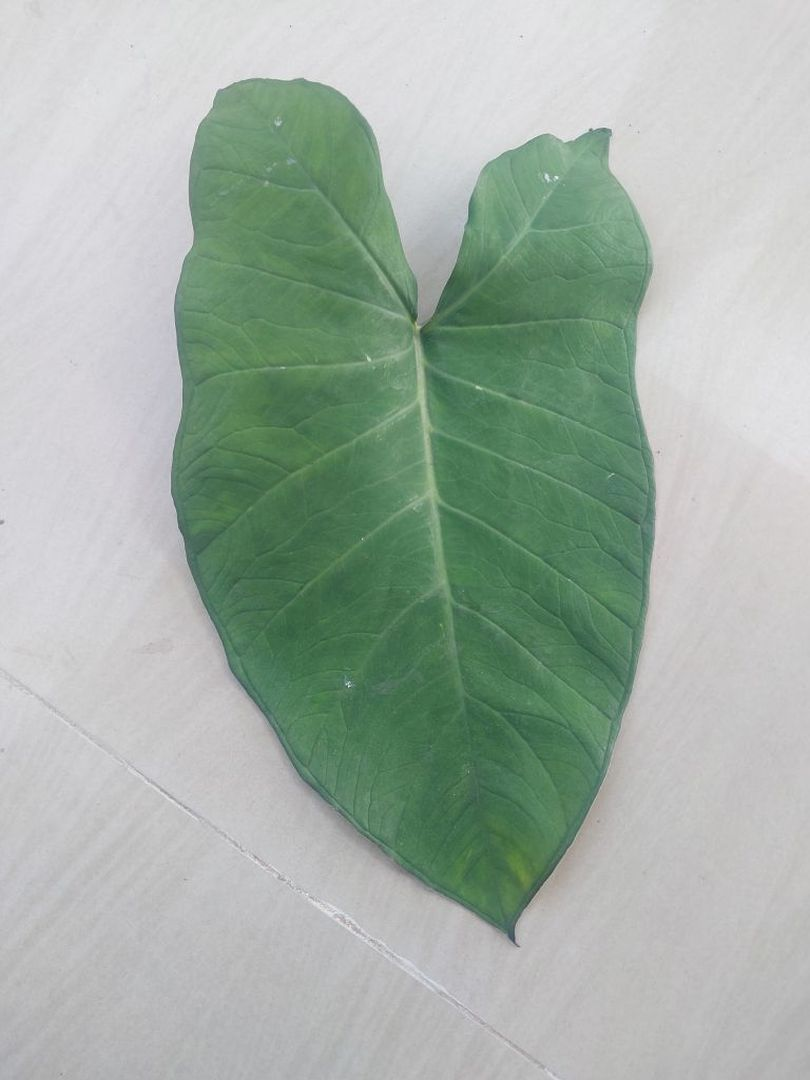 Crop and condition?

taro, healthy
